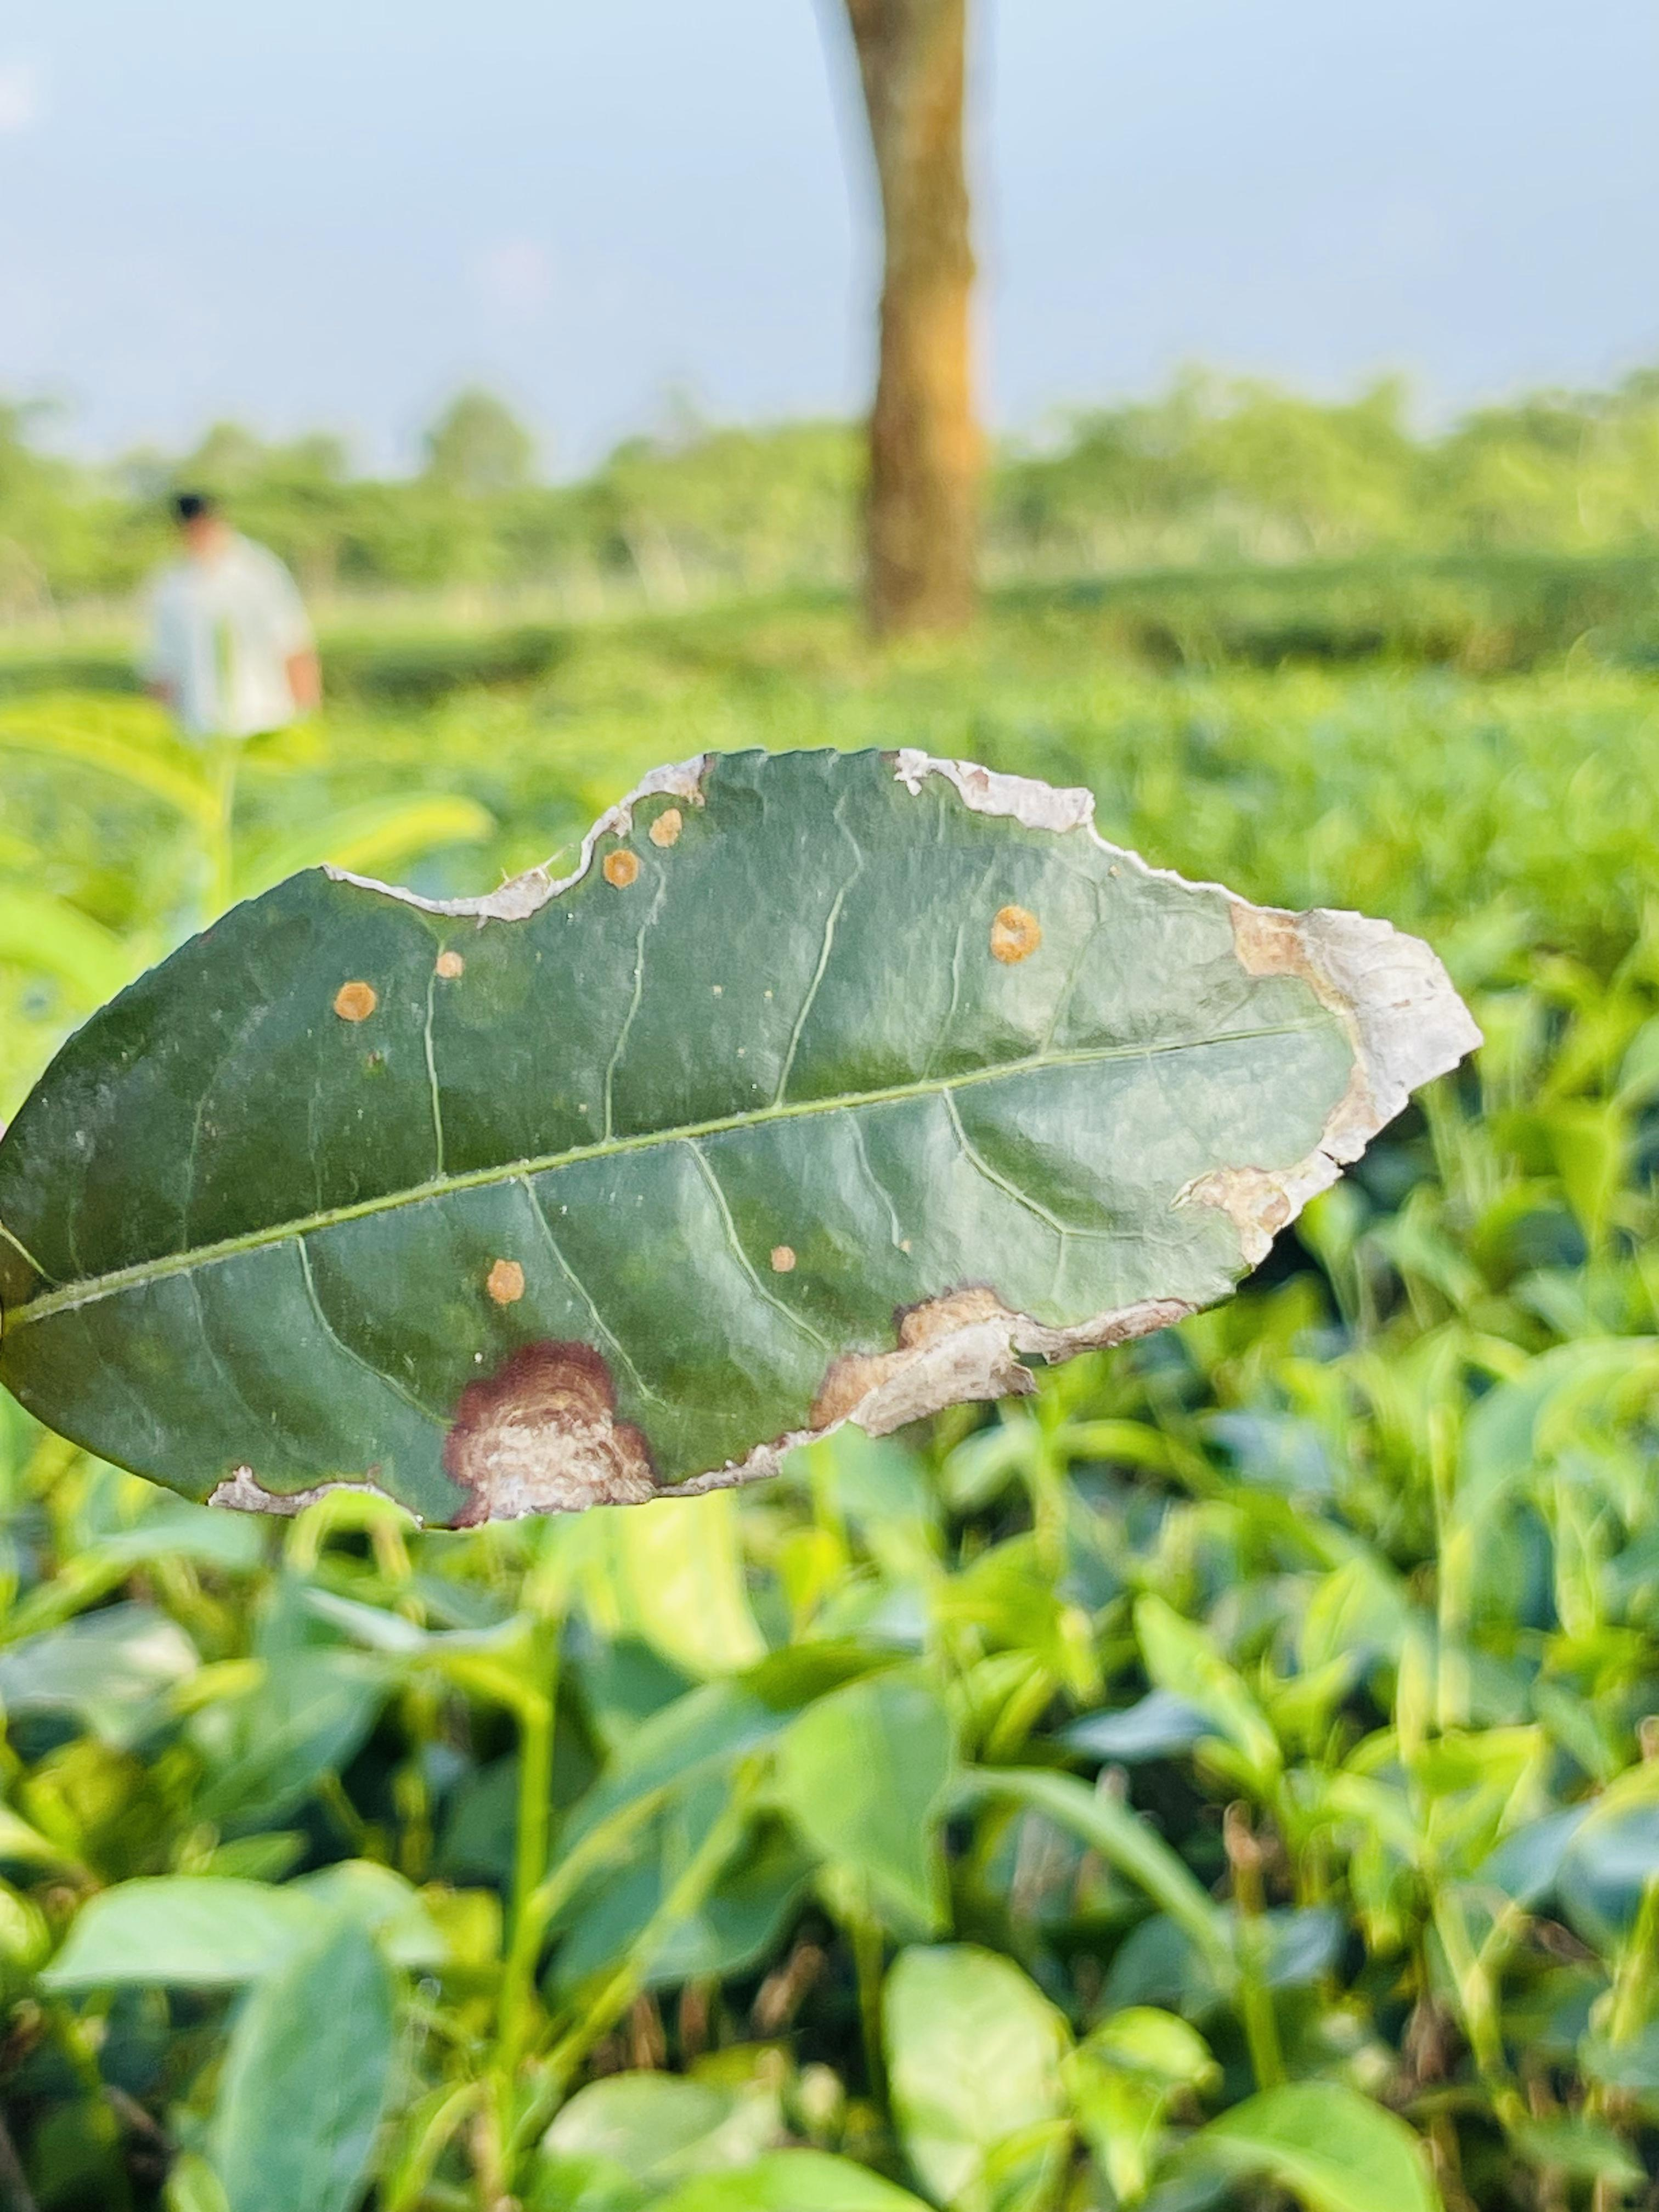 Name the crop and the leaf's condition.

tea, blight
